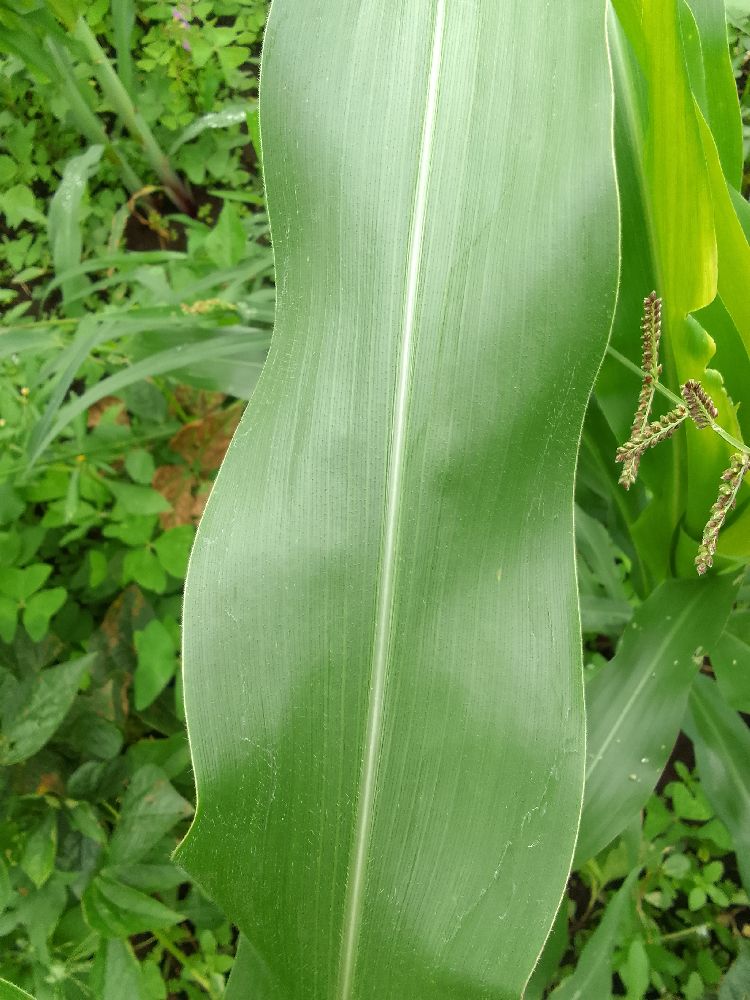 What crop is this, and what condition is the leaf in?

maize, healthy
